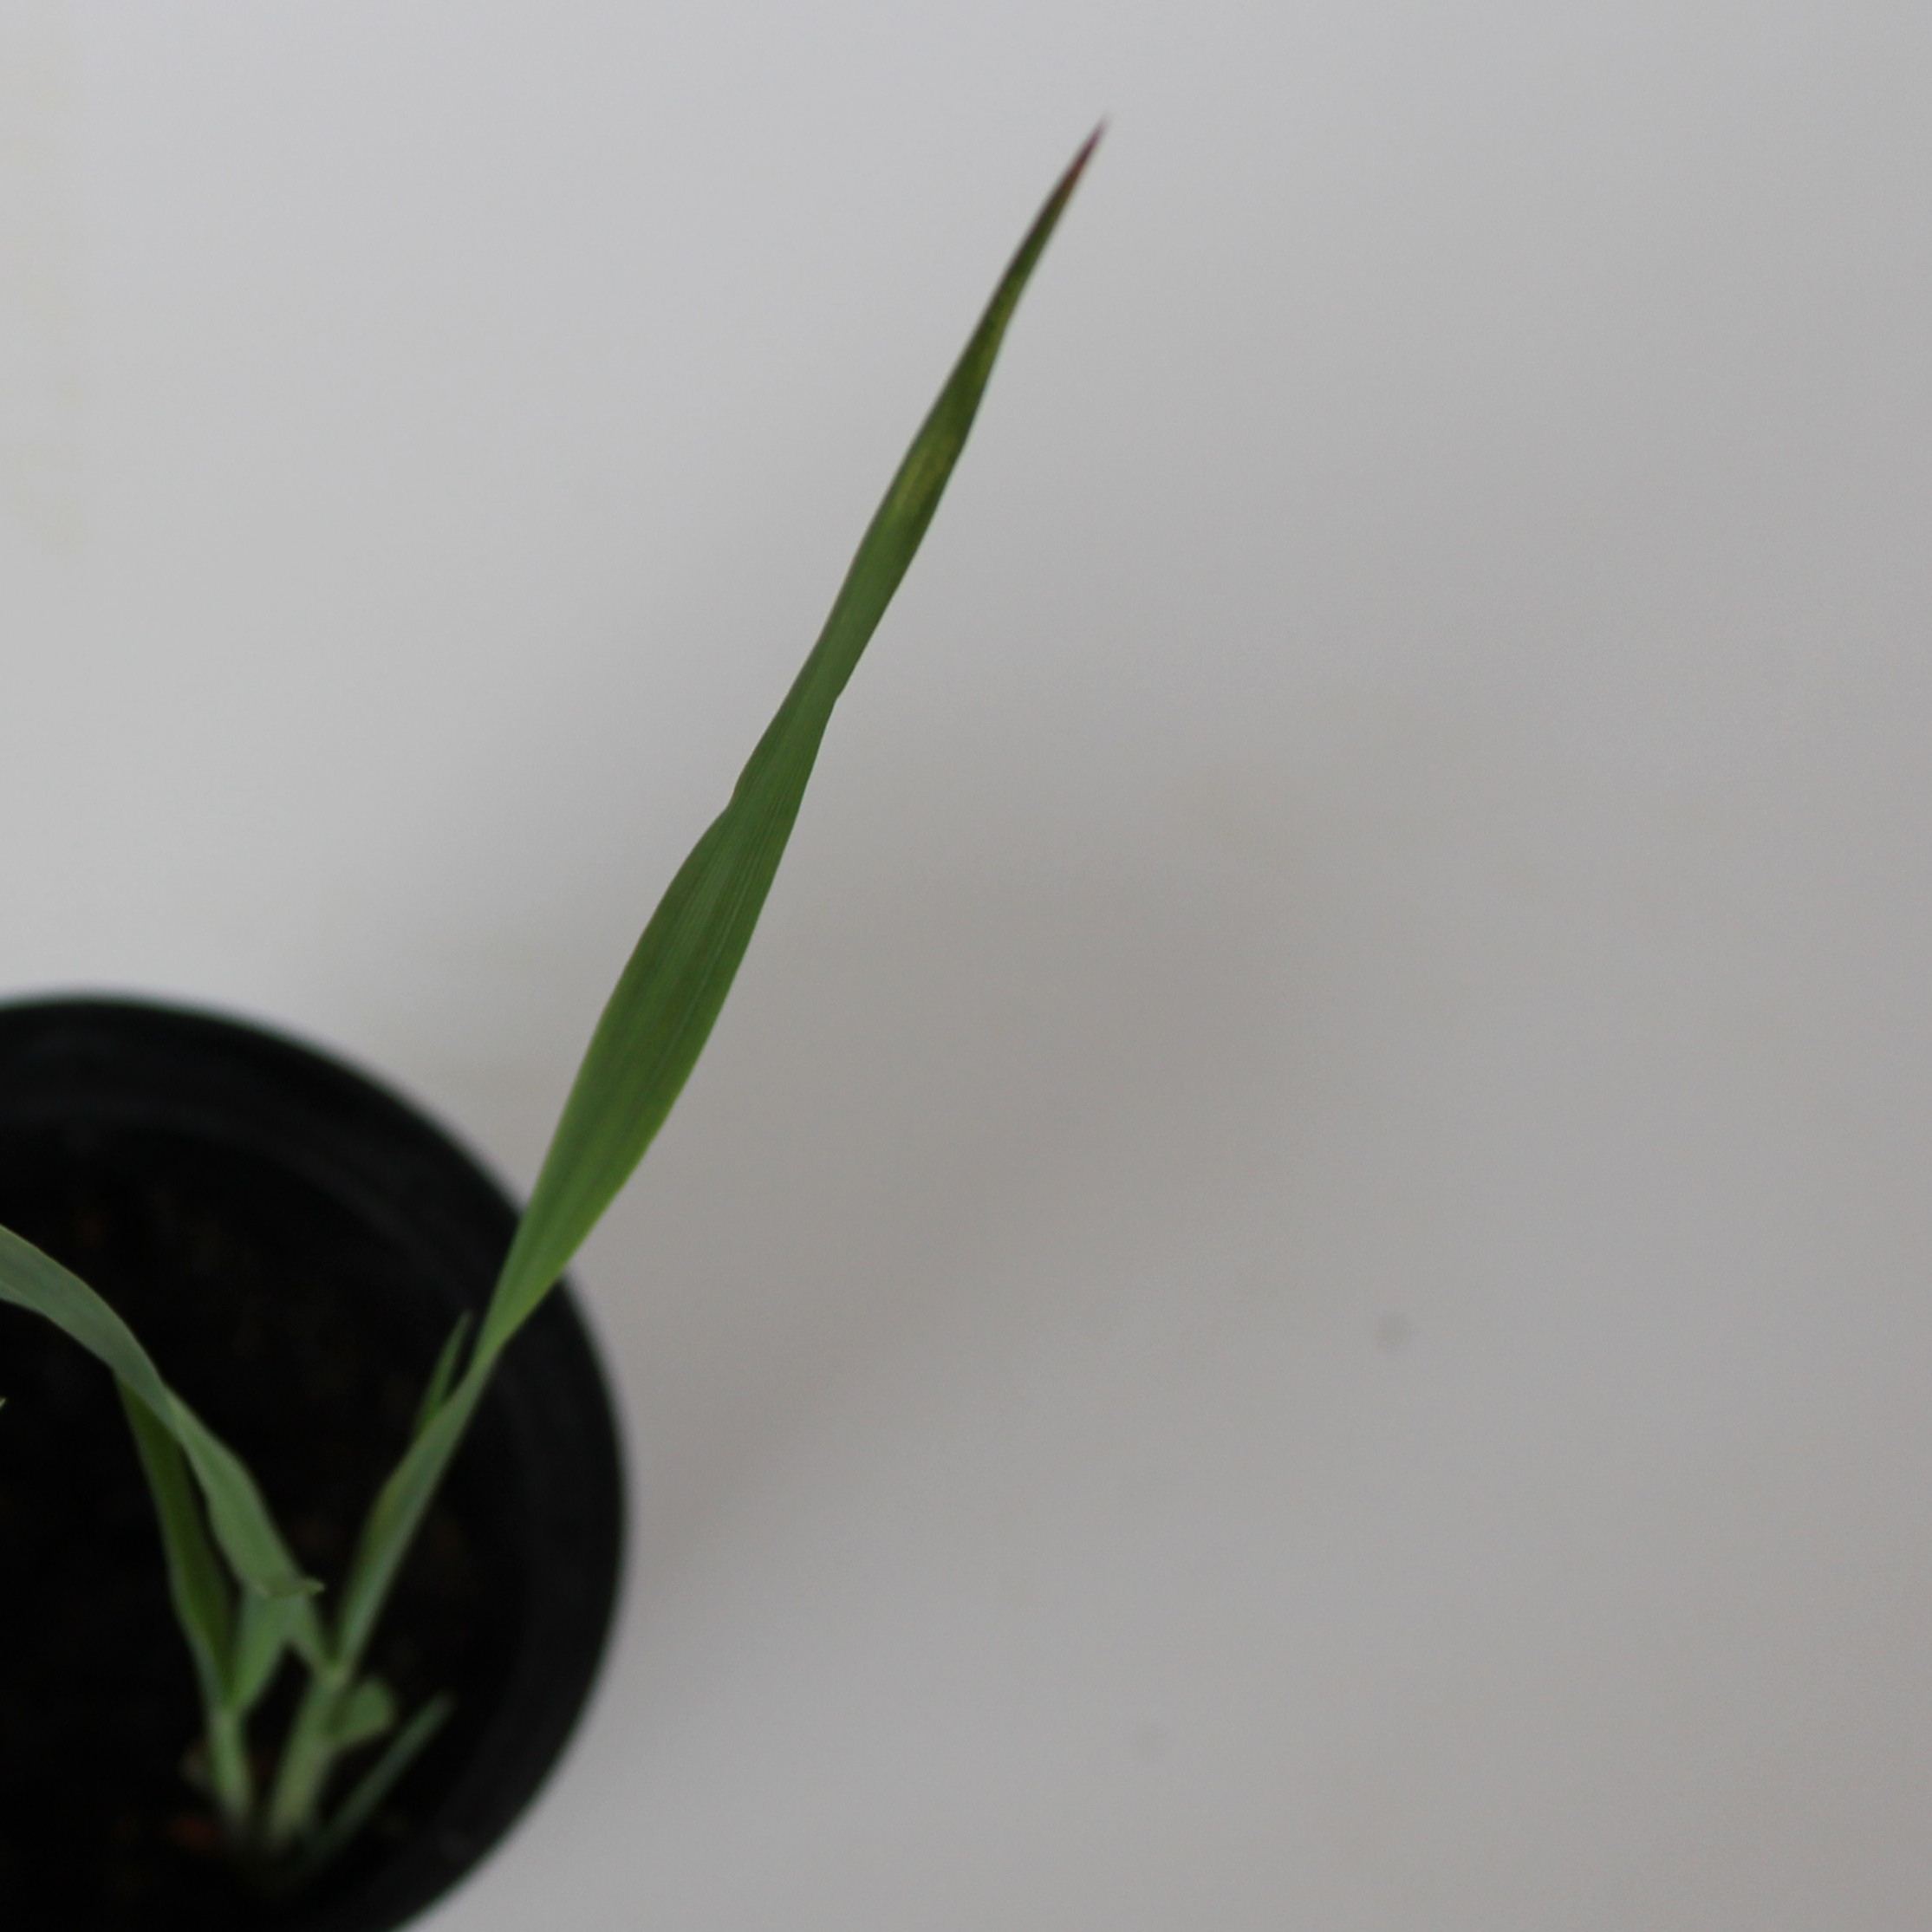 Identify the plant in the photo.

Avena sterilis
